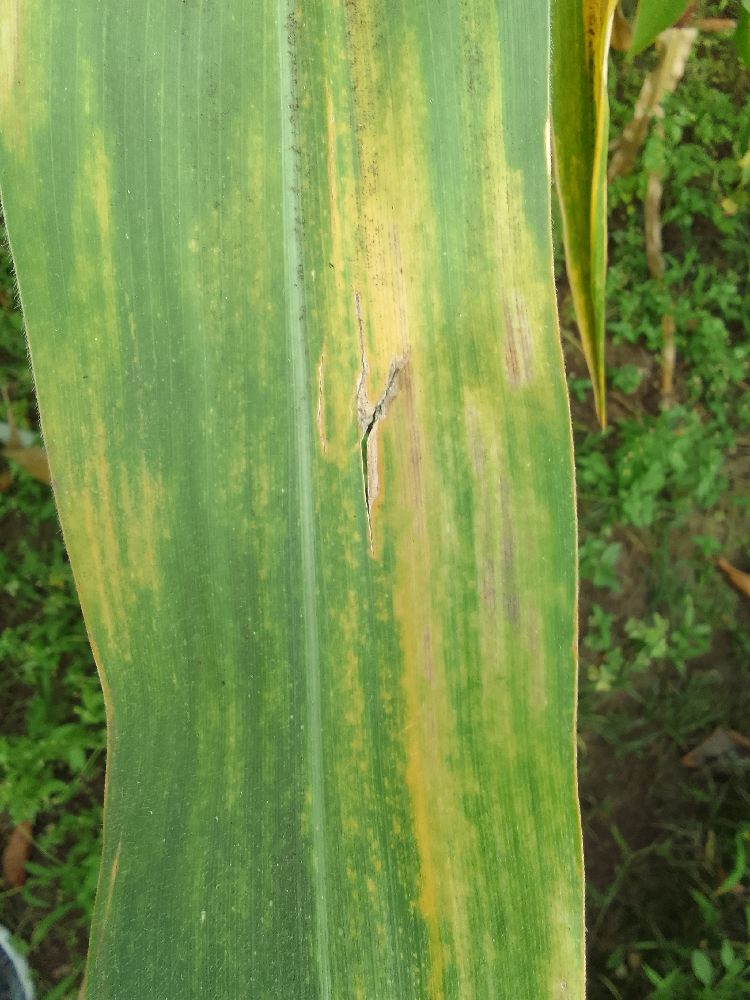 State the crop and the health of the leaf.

maize, maize lethal necrosis
